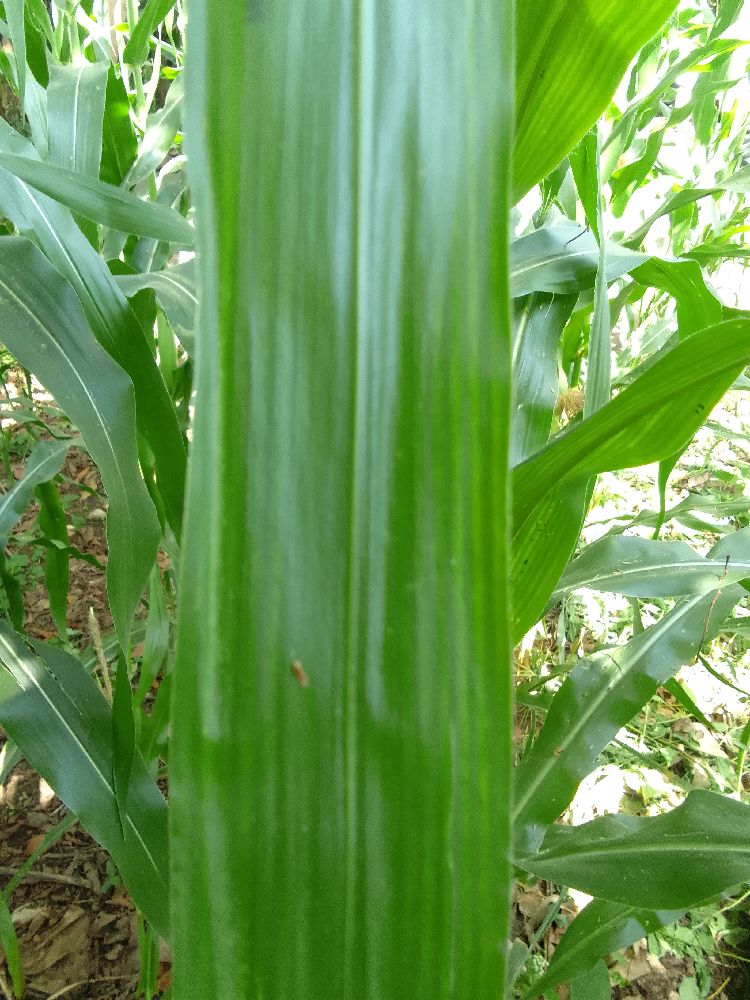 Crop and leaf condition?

maize, healthy
